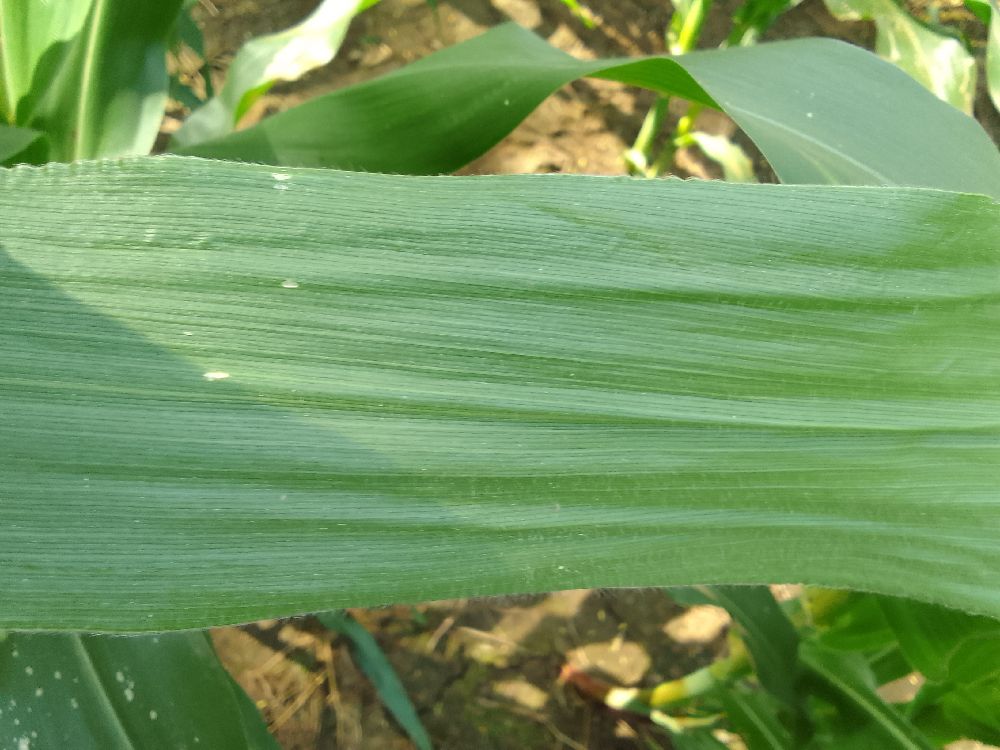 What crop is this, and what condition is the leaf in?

maize, healthy
